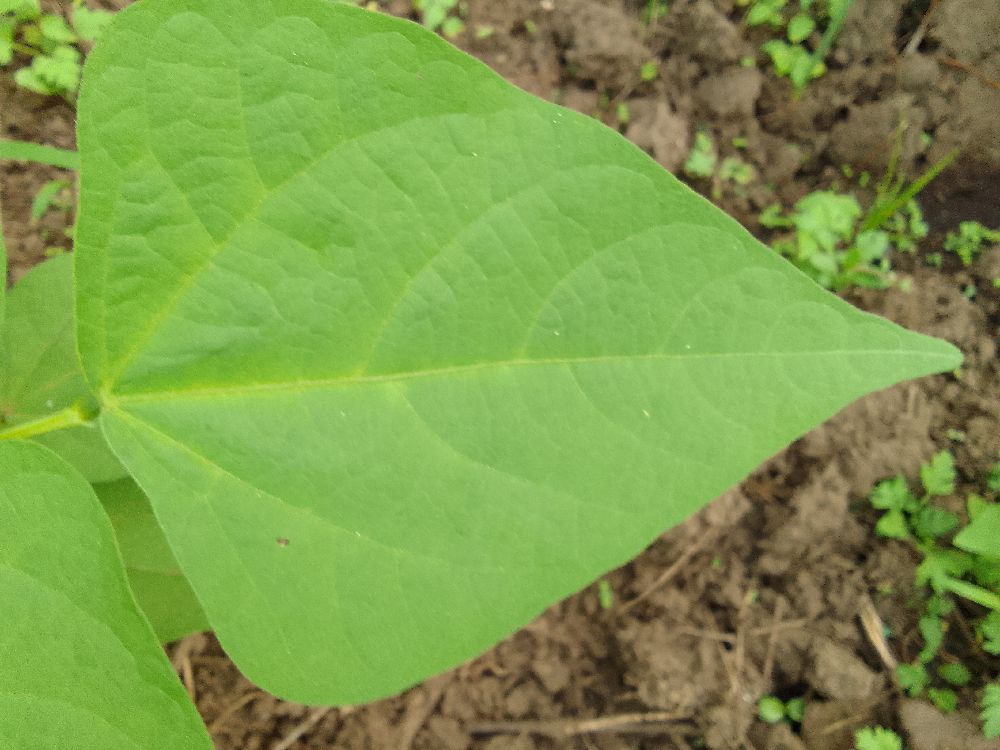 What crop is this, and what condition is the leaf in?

common bean, healthy
